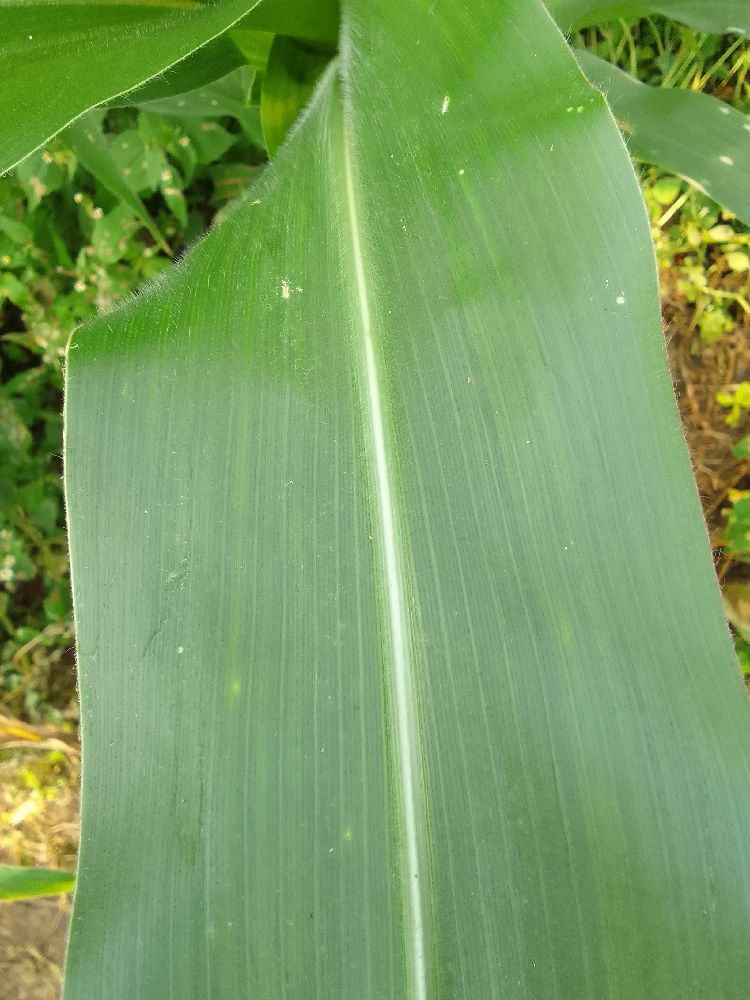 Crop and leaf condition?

maize, healthy
